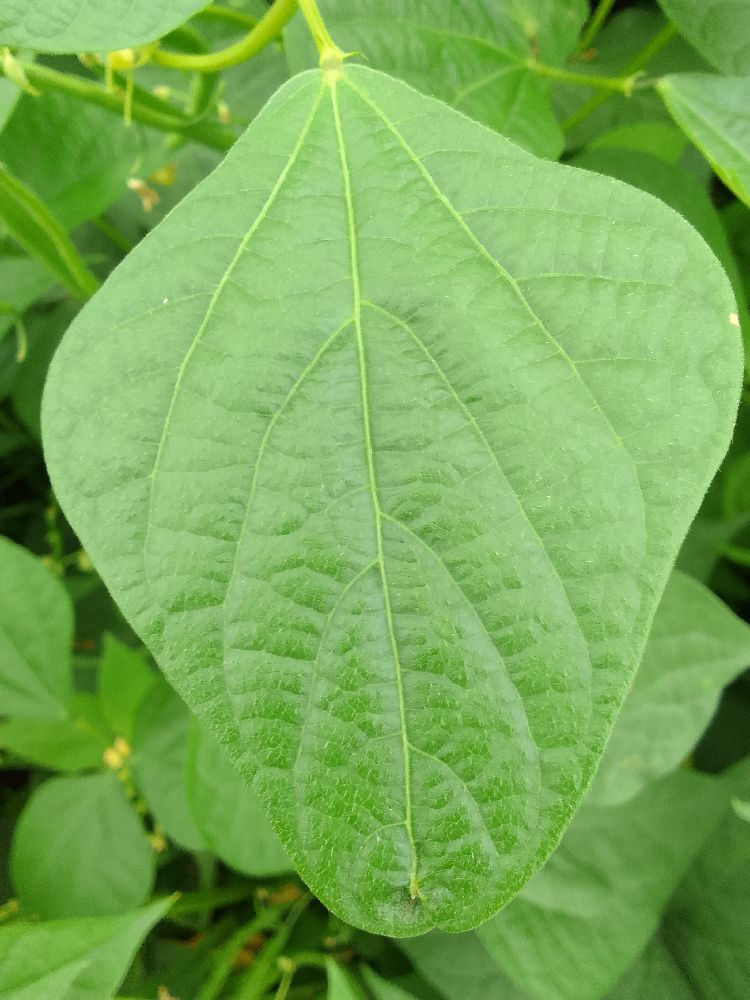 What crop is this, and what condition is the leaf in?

common bean, healthy
